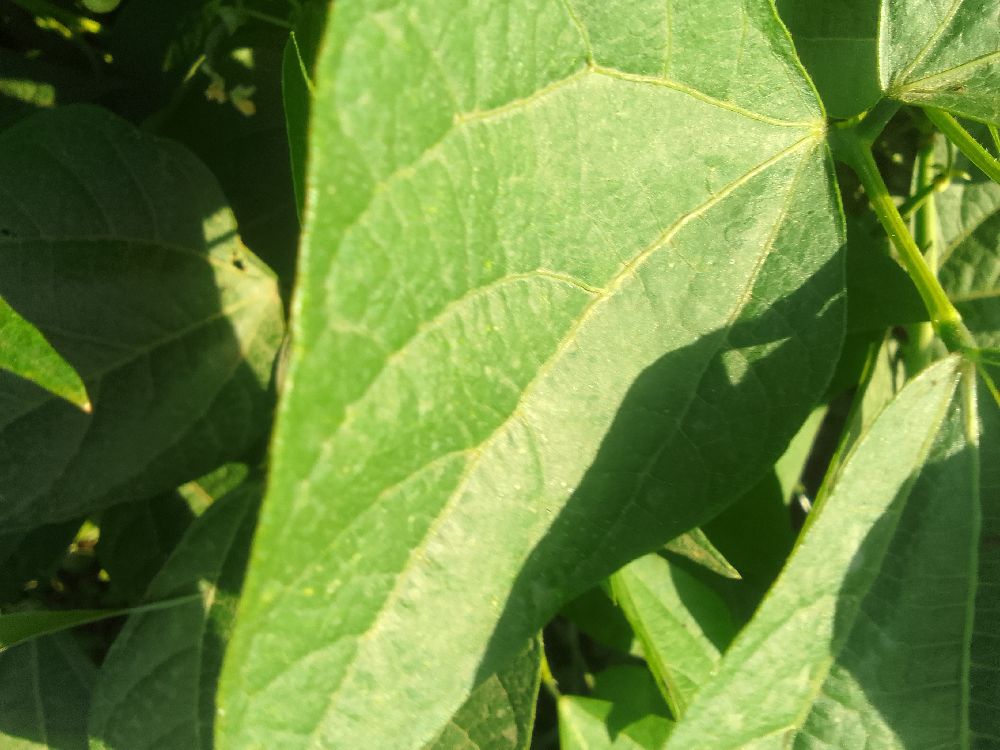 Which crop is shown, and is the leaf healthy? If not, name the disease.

common bean, healthy
